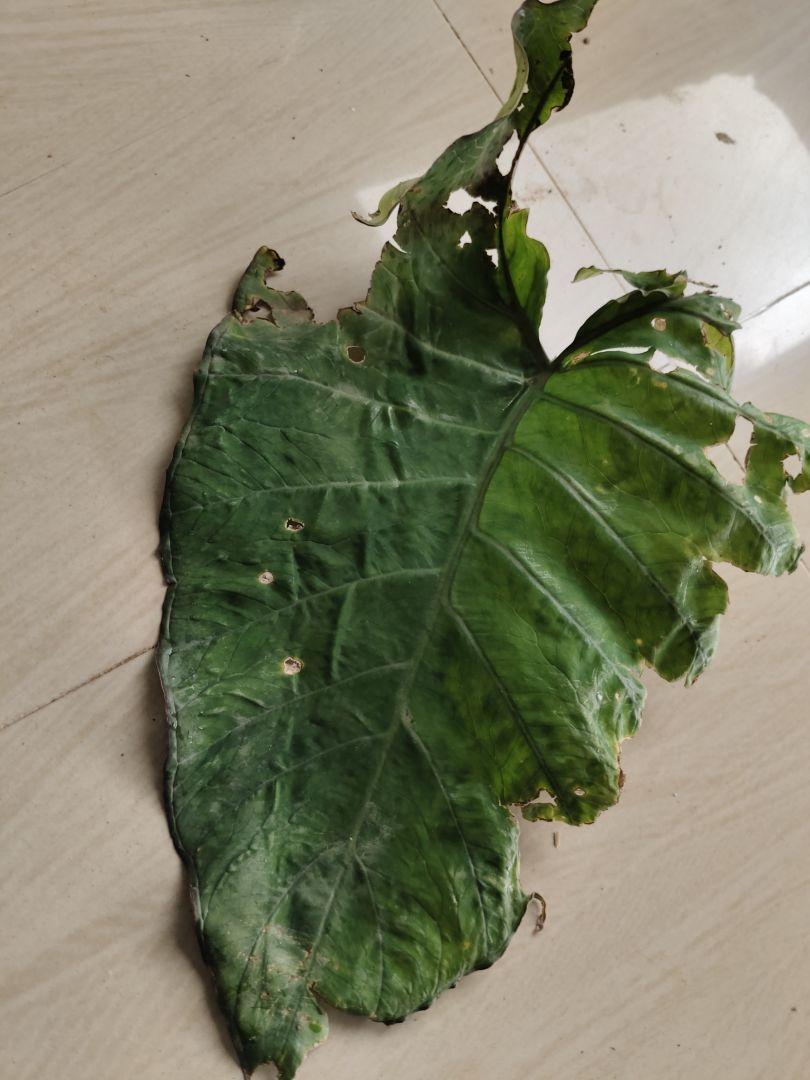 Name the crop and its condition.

taro, leaf blight
